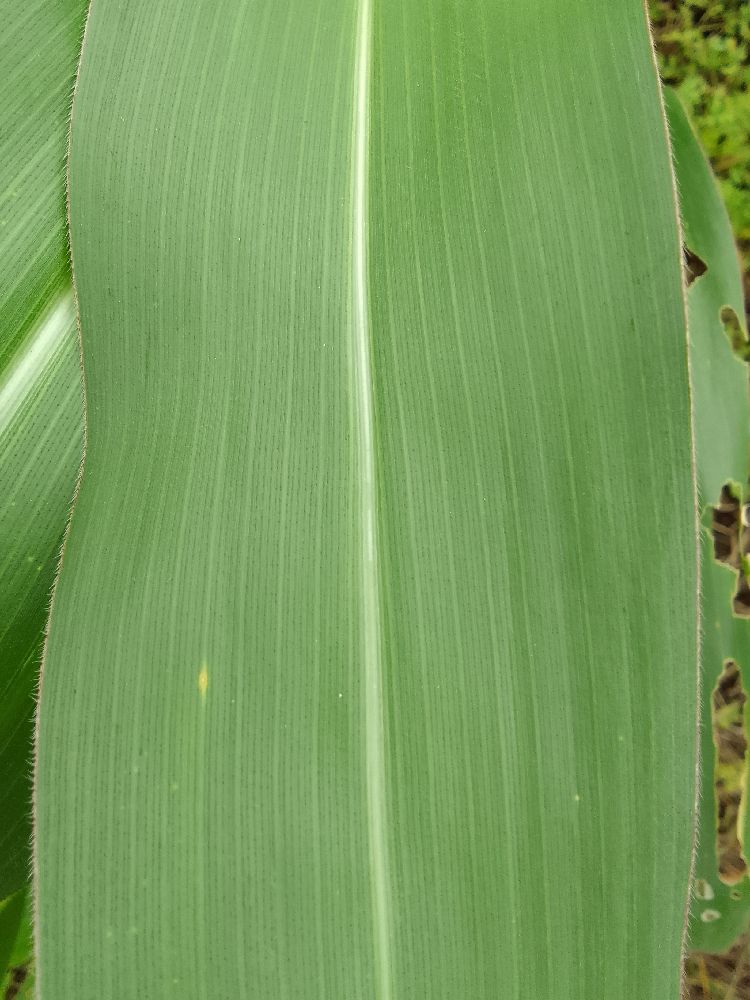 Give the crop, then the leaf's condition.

maize, healthy
